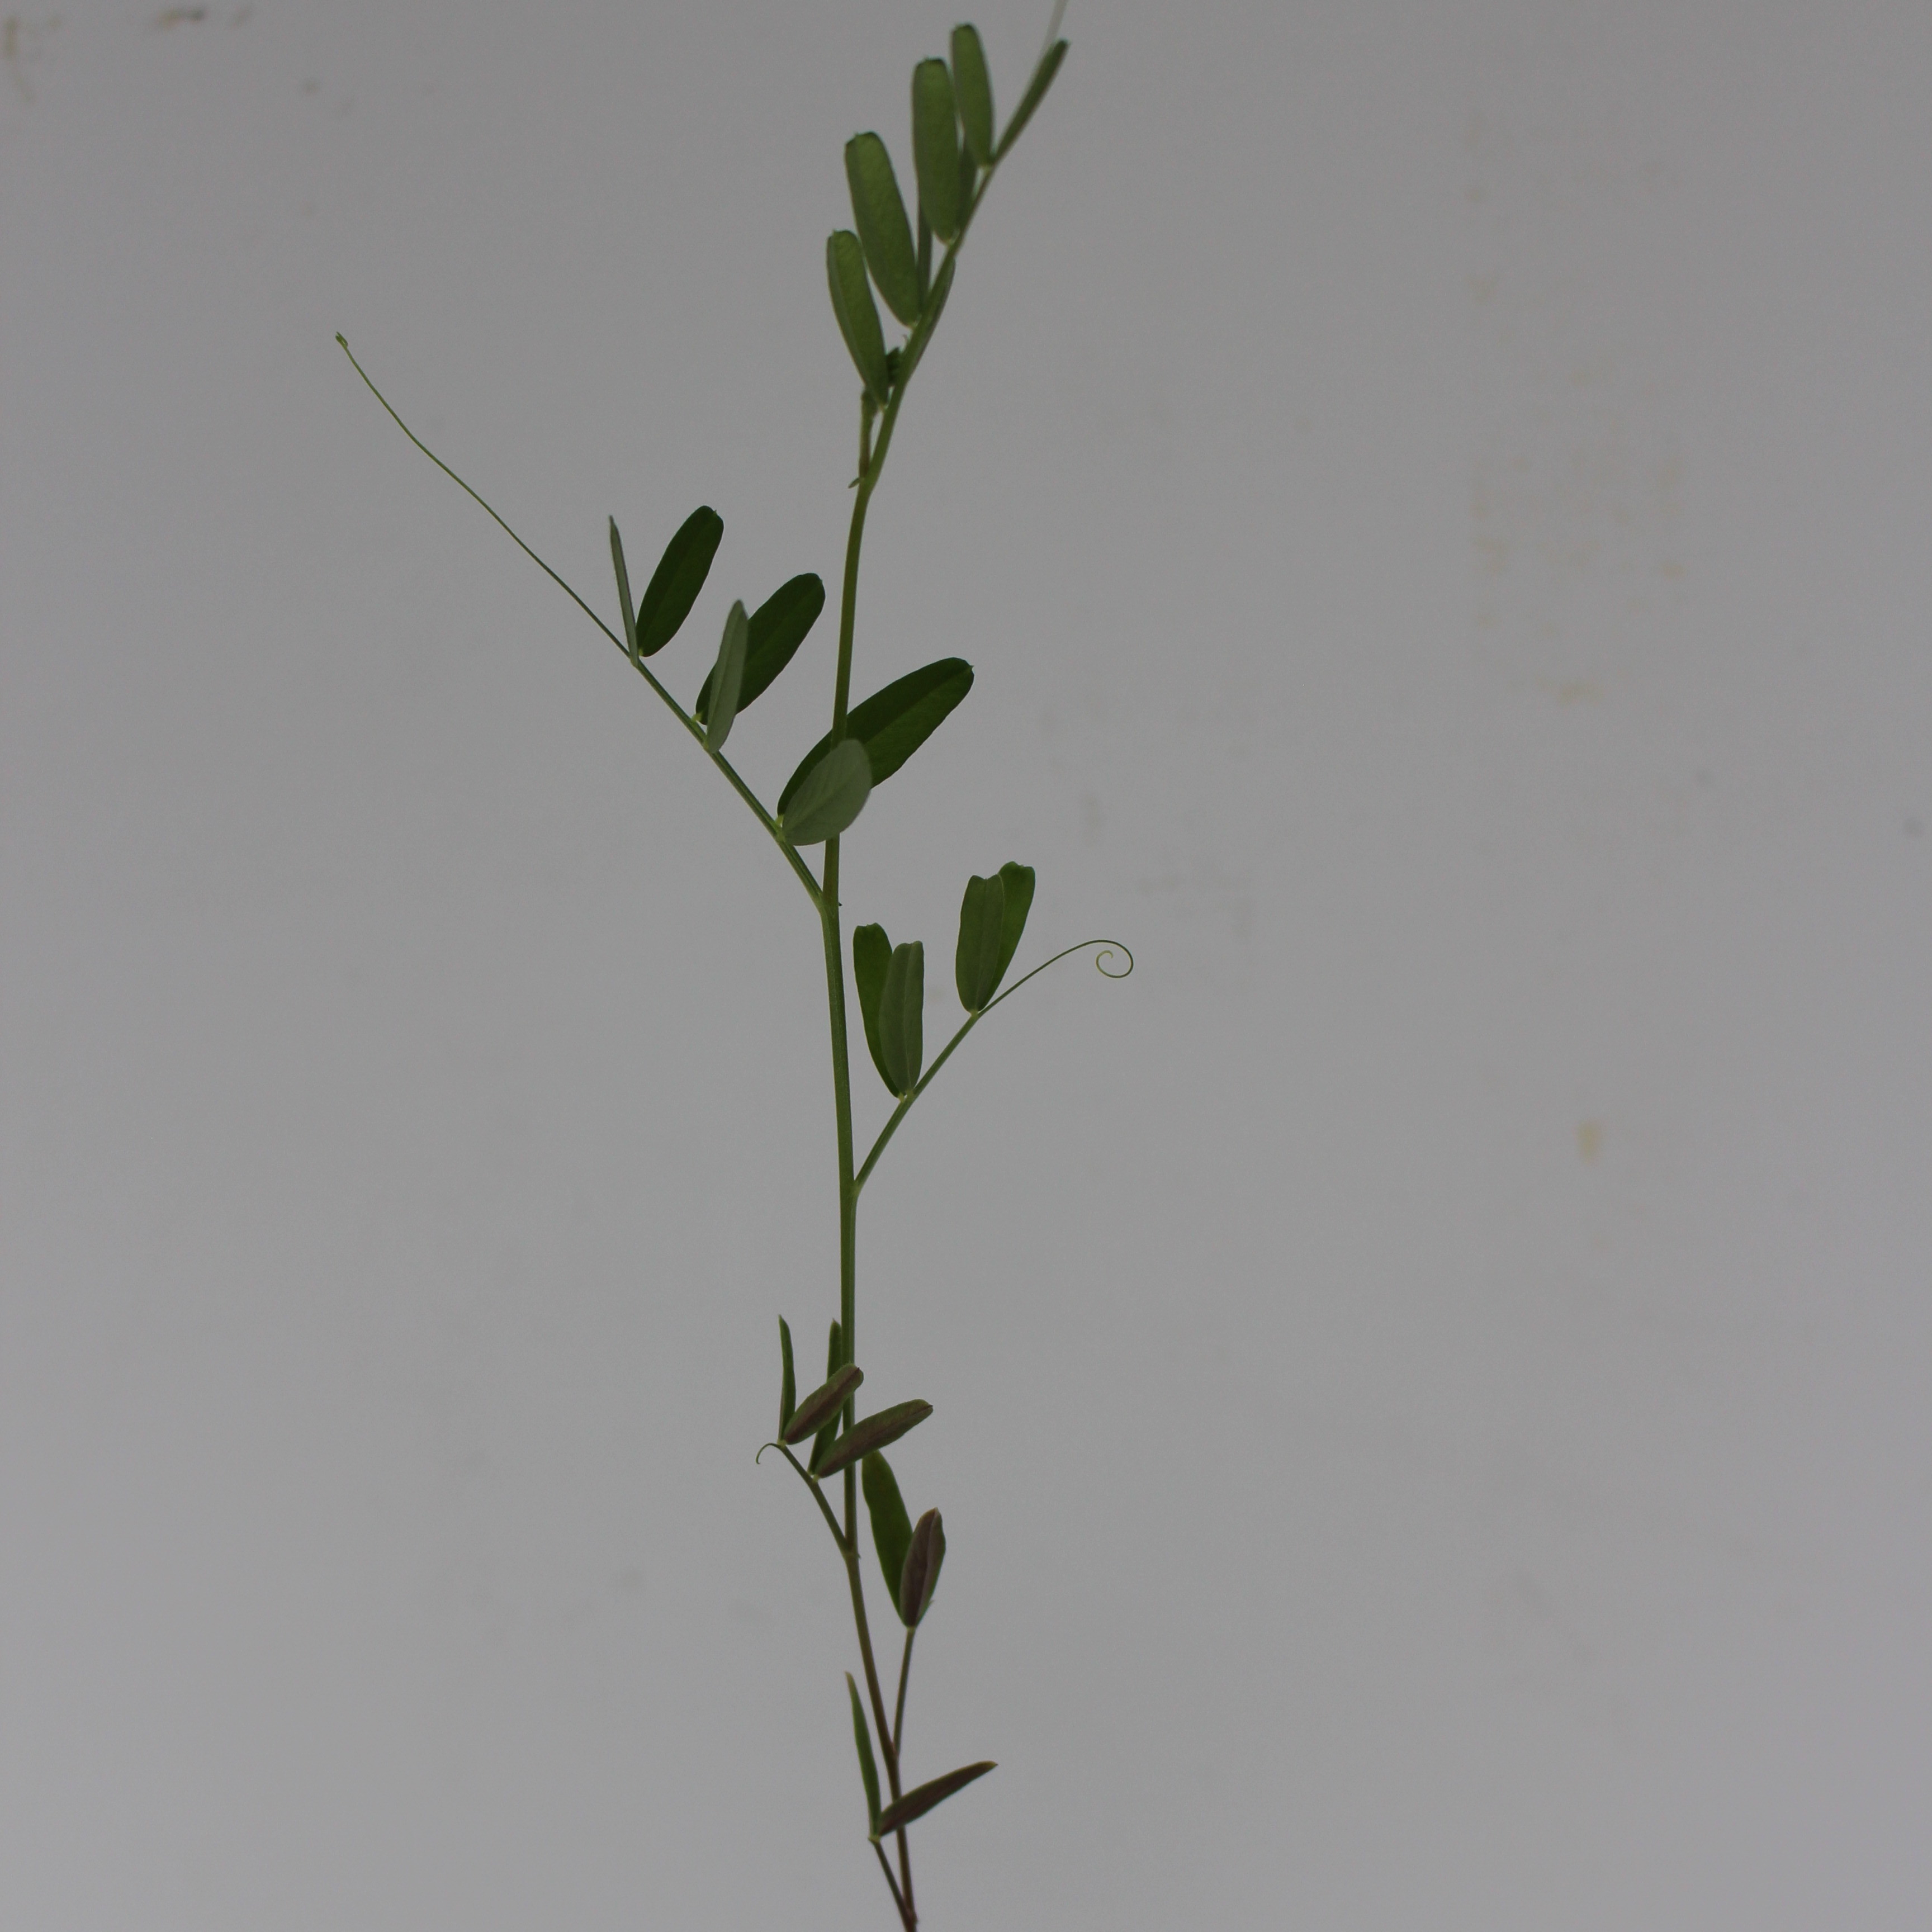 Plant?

Vicia sativa
